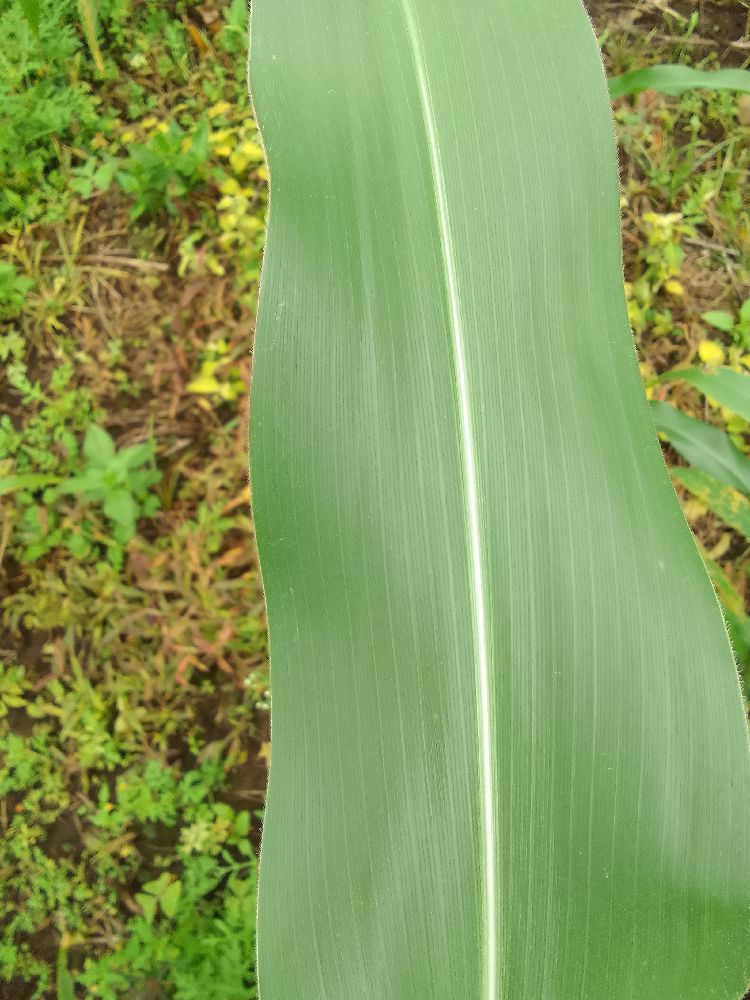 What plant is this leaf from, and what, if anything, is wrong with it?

maize, healthy
